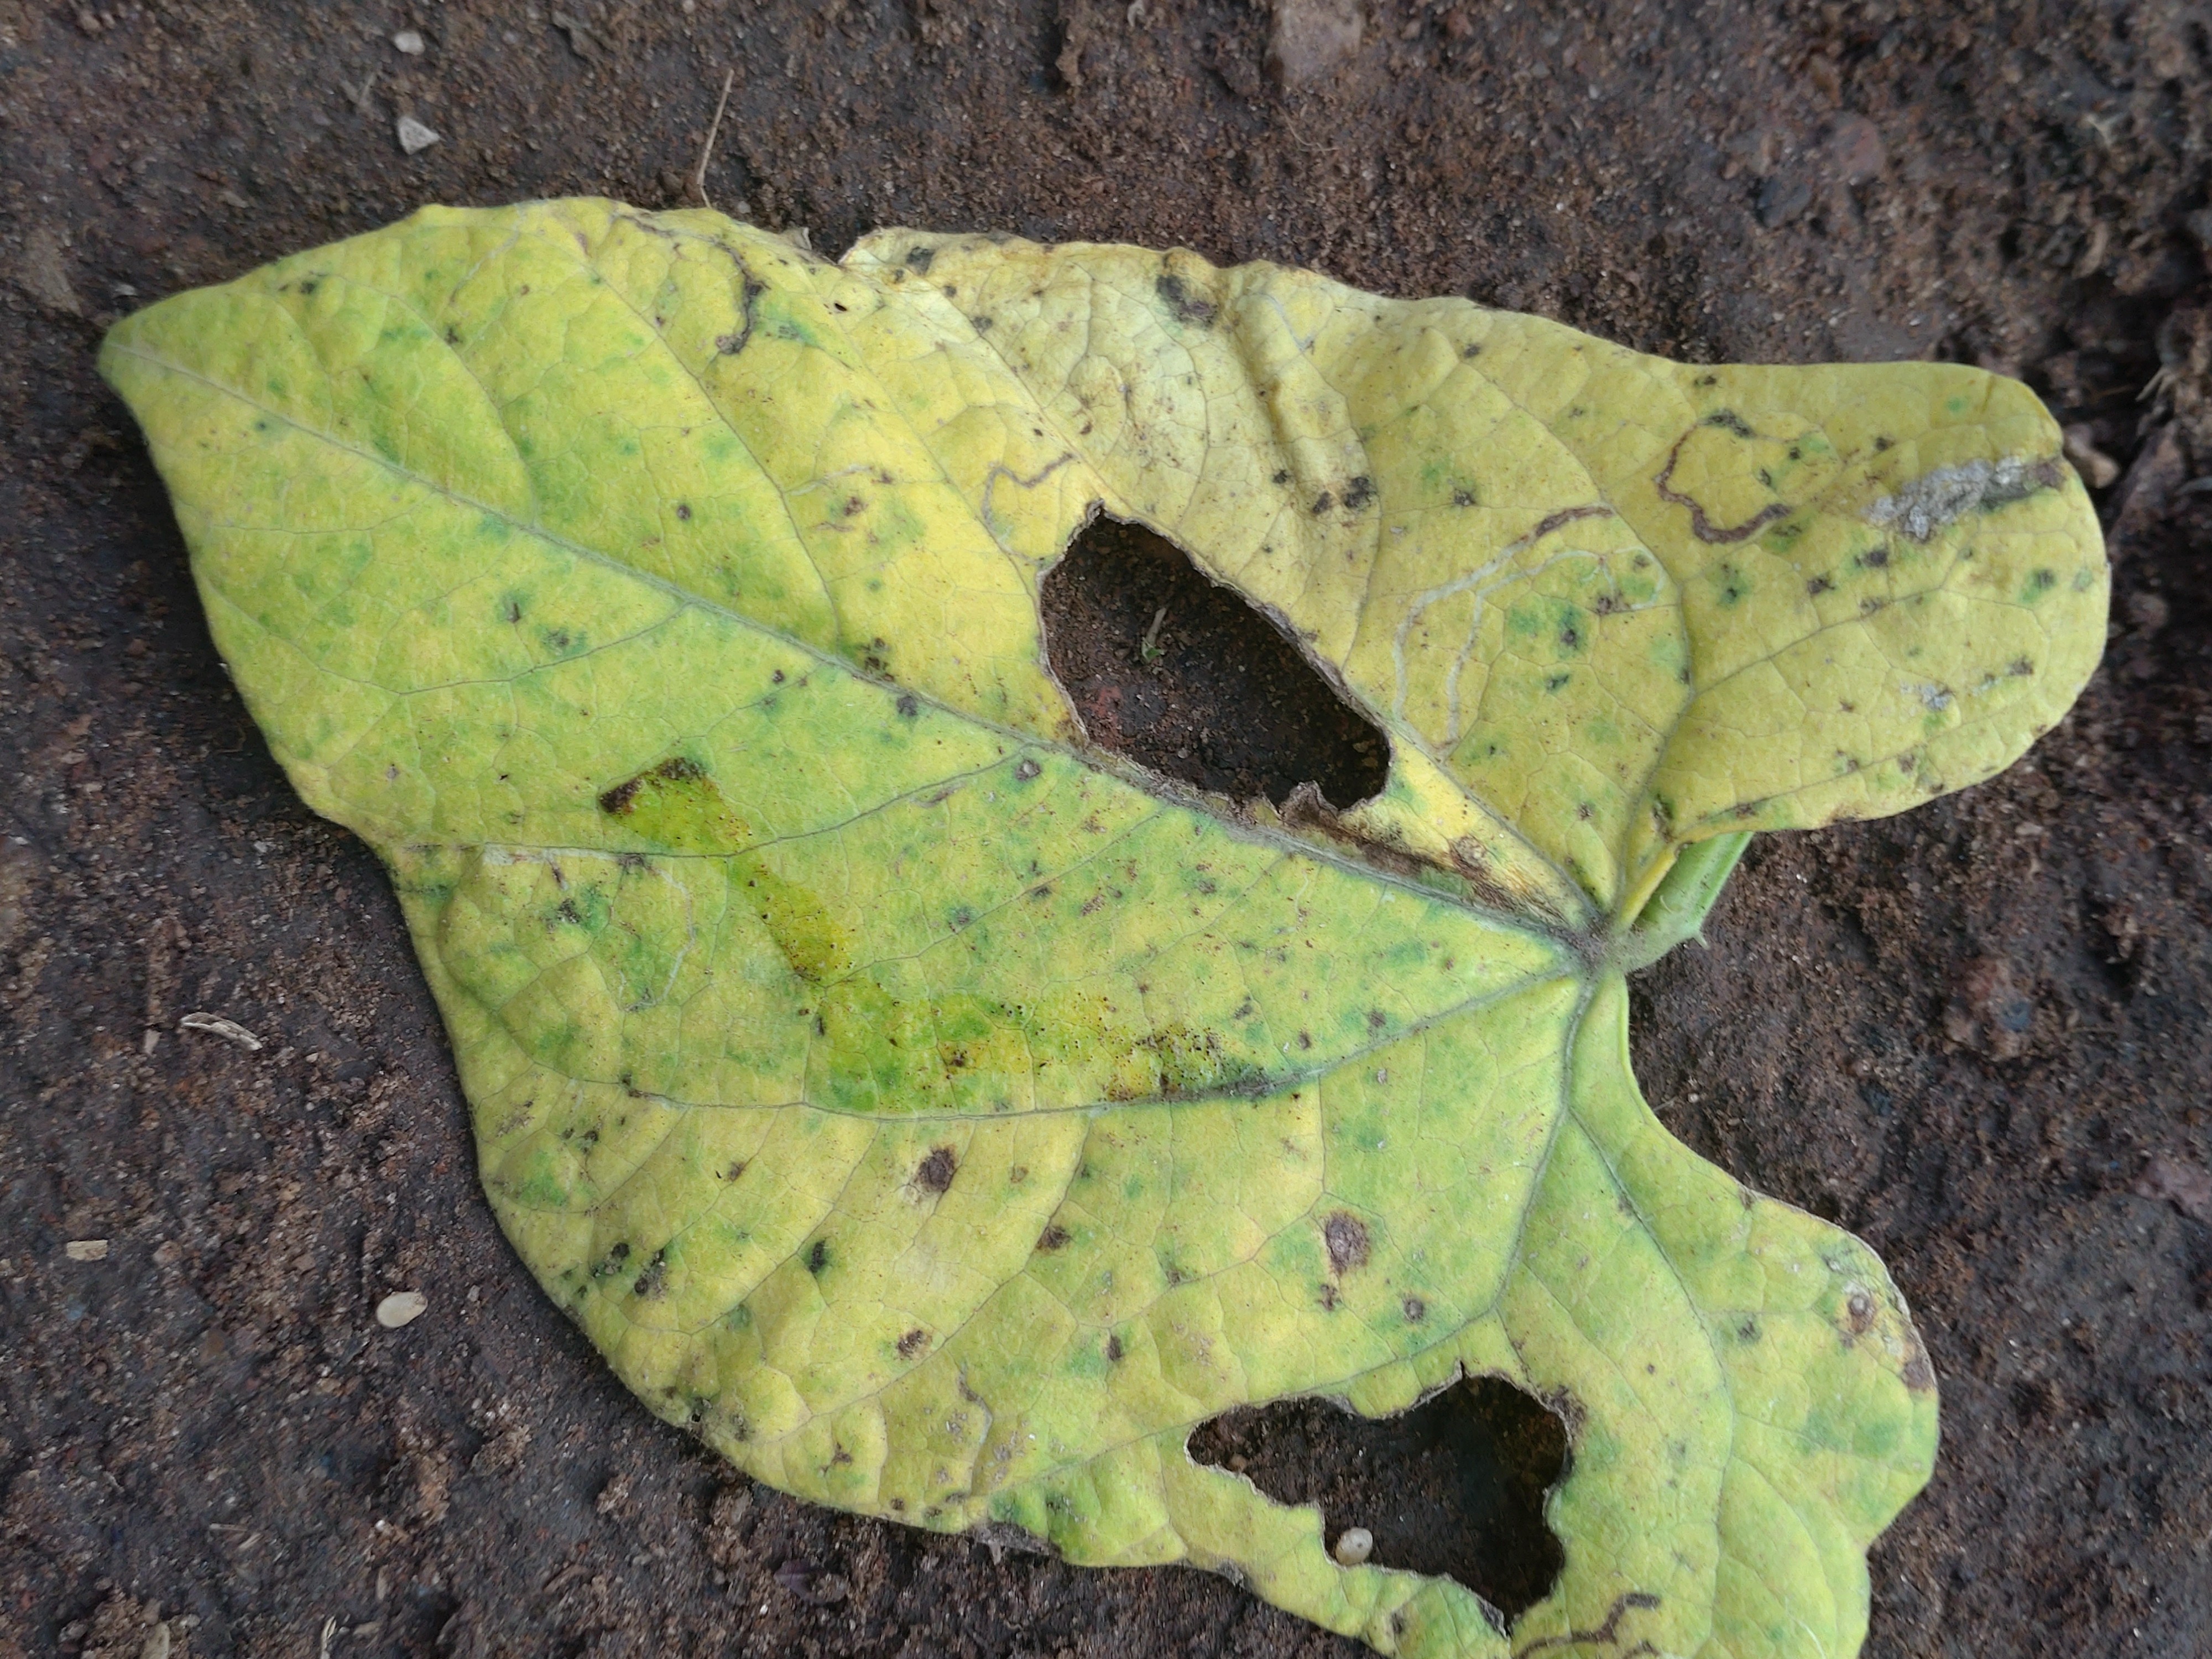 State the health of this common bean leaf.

rust
